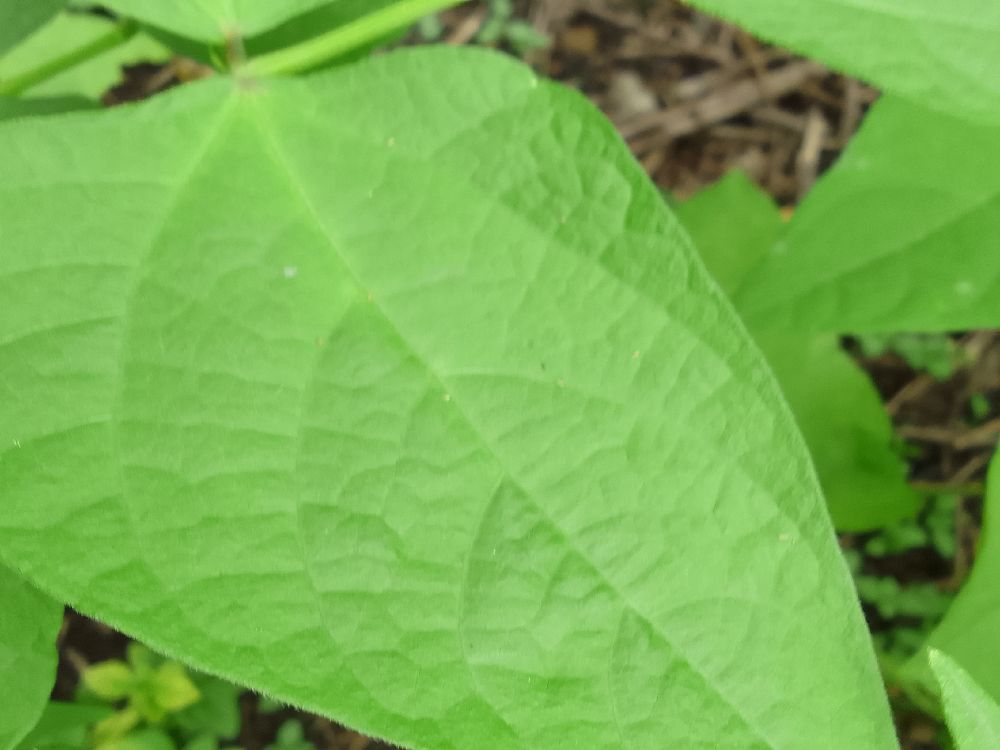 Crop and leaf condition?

common bean, healthy
